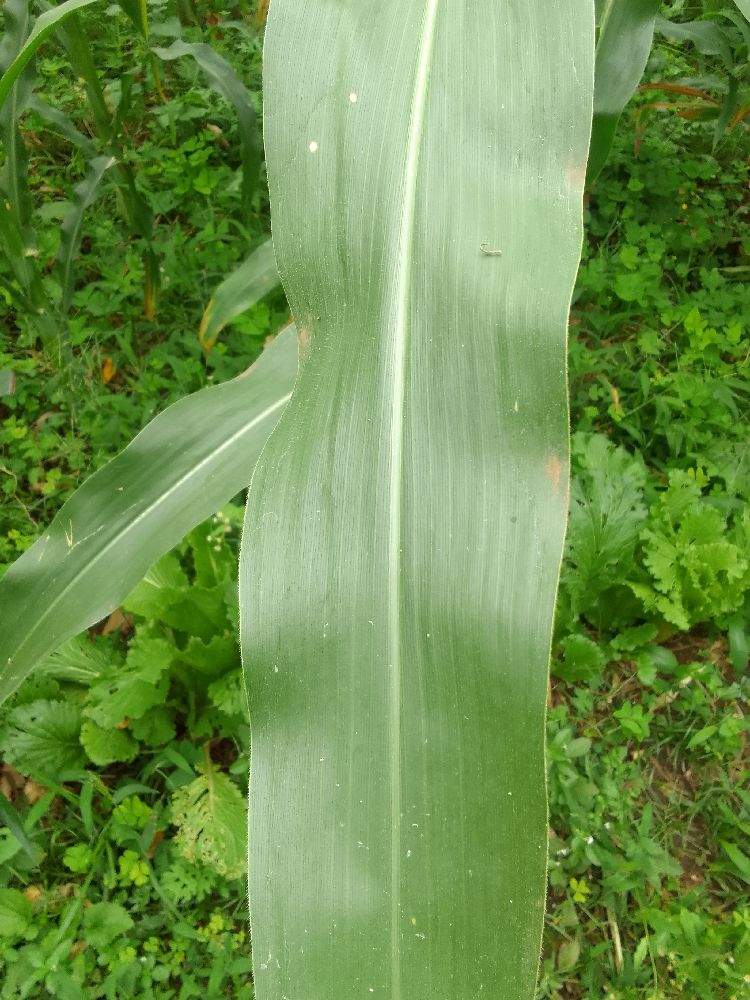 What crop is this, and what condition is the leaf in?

maize, healthy
